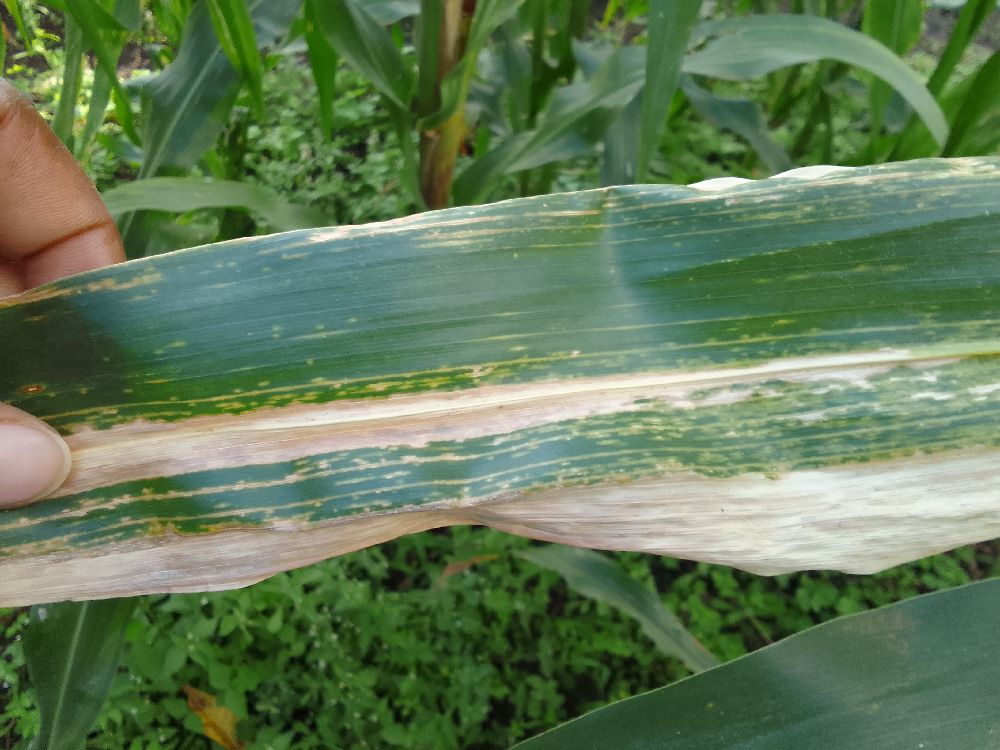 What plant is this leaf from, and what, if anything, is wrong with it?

maize, maize lethal necrosis
